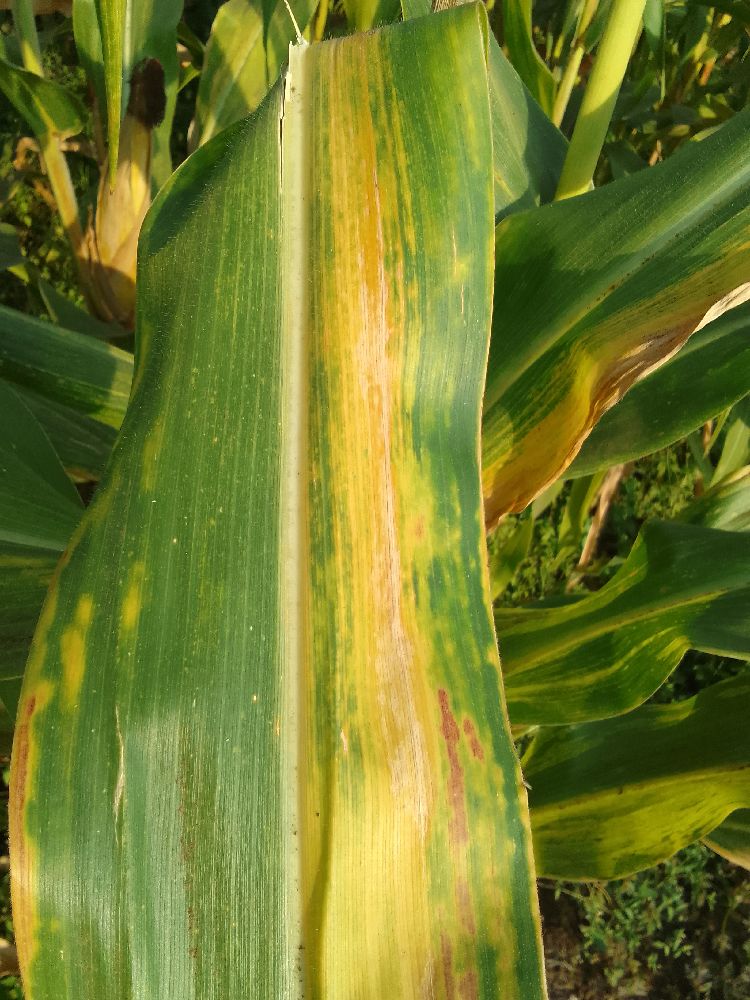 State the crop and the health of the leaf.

maize, maize lethal necrosis
